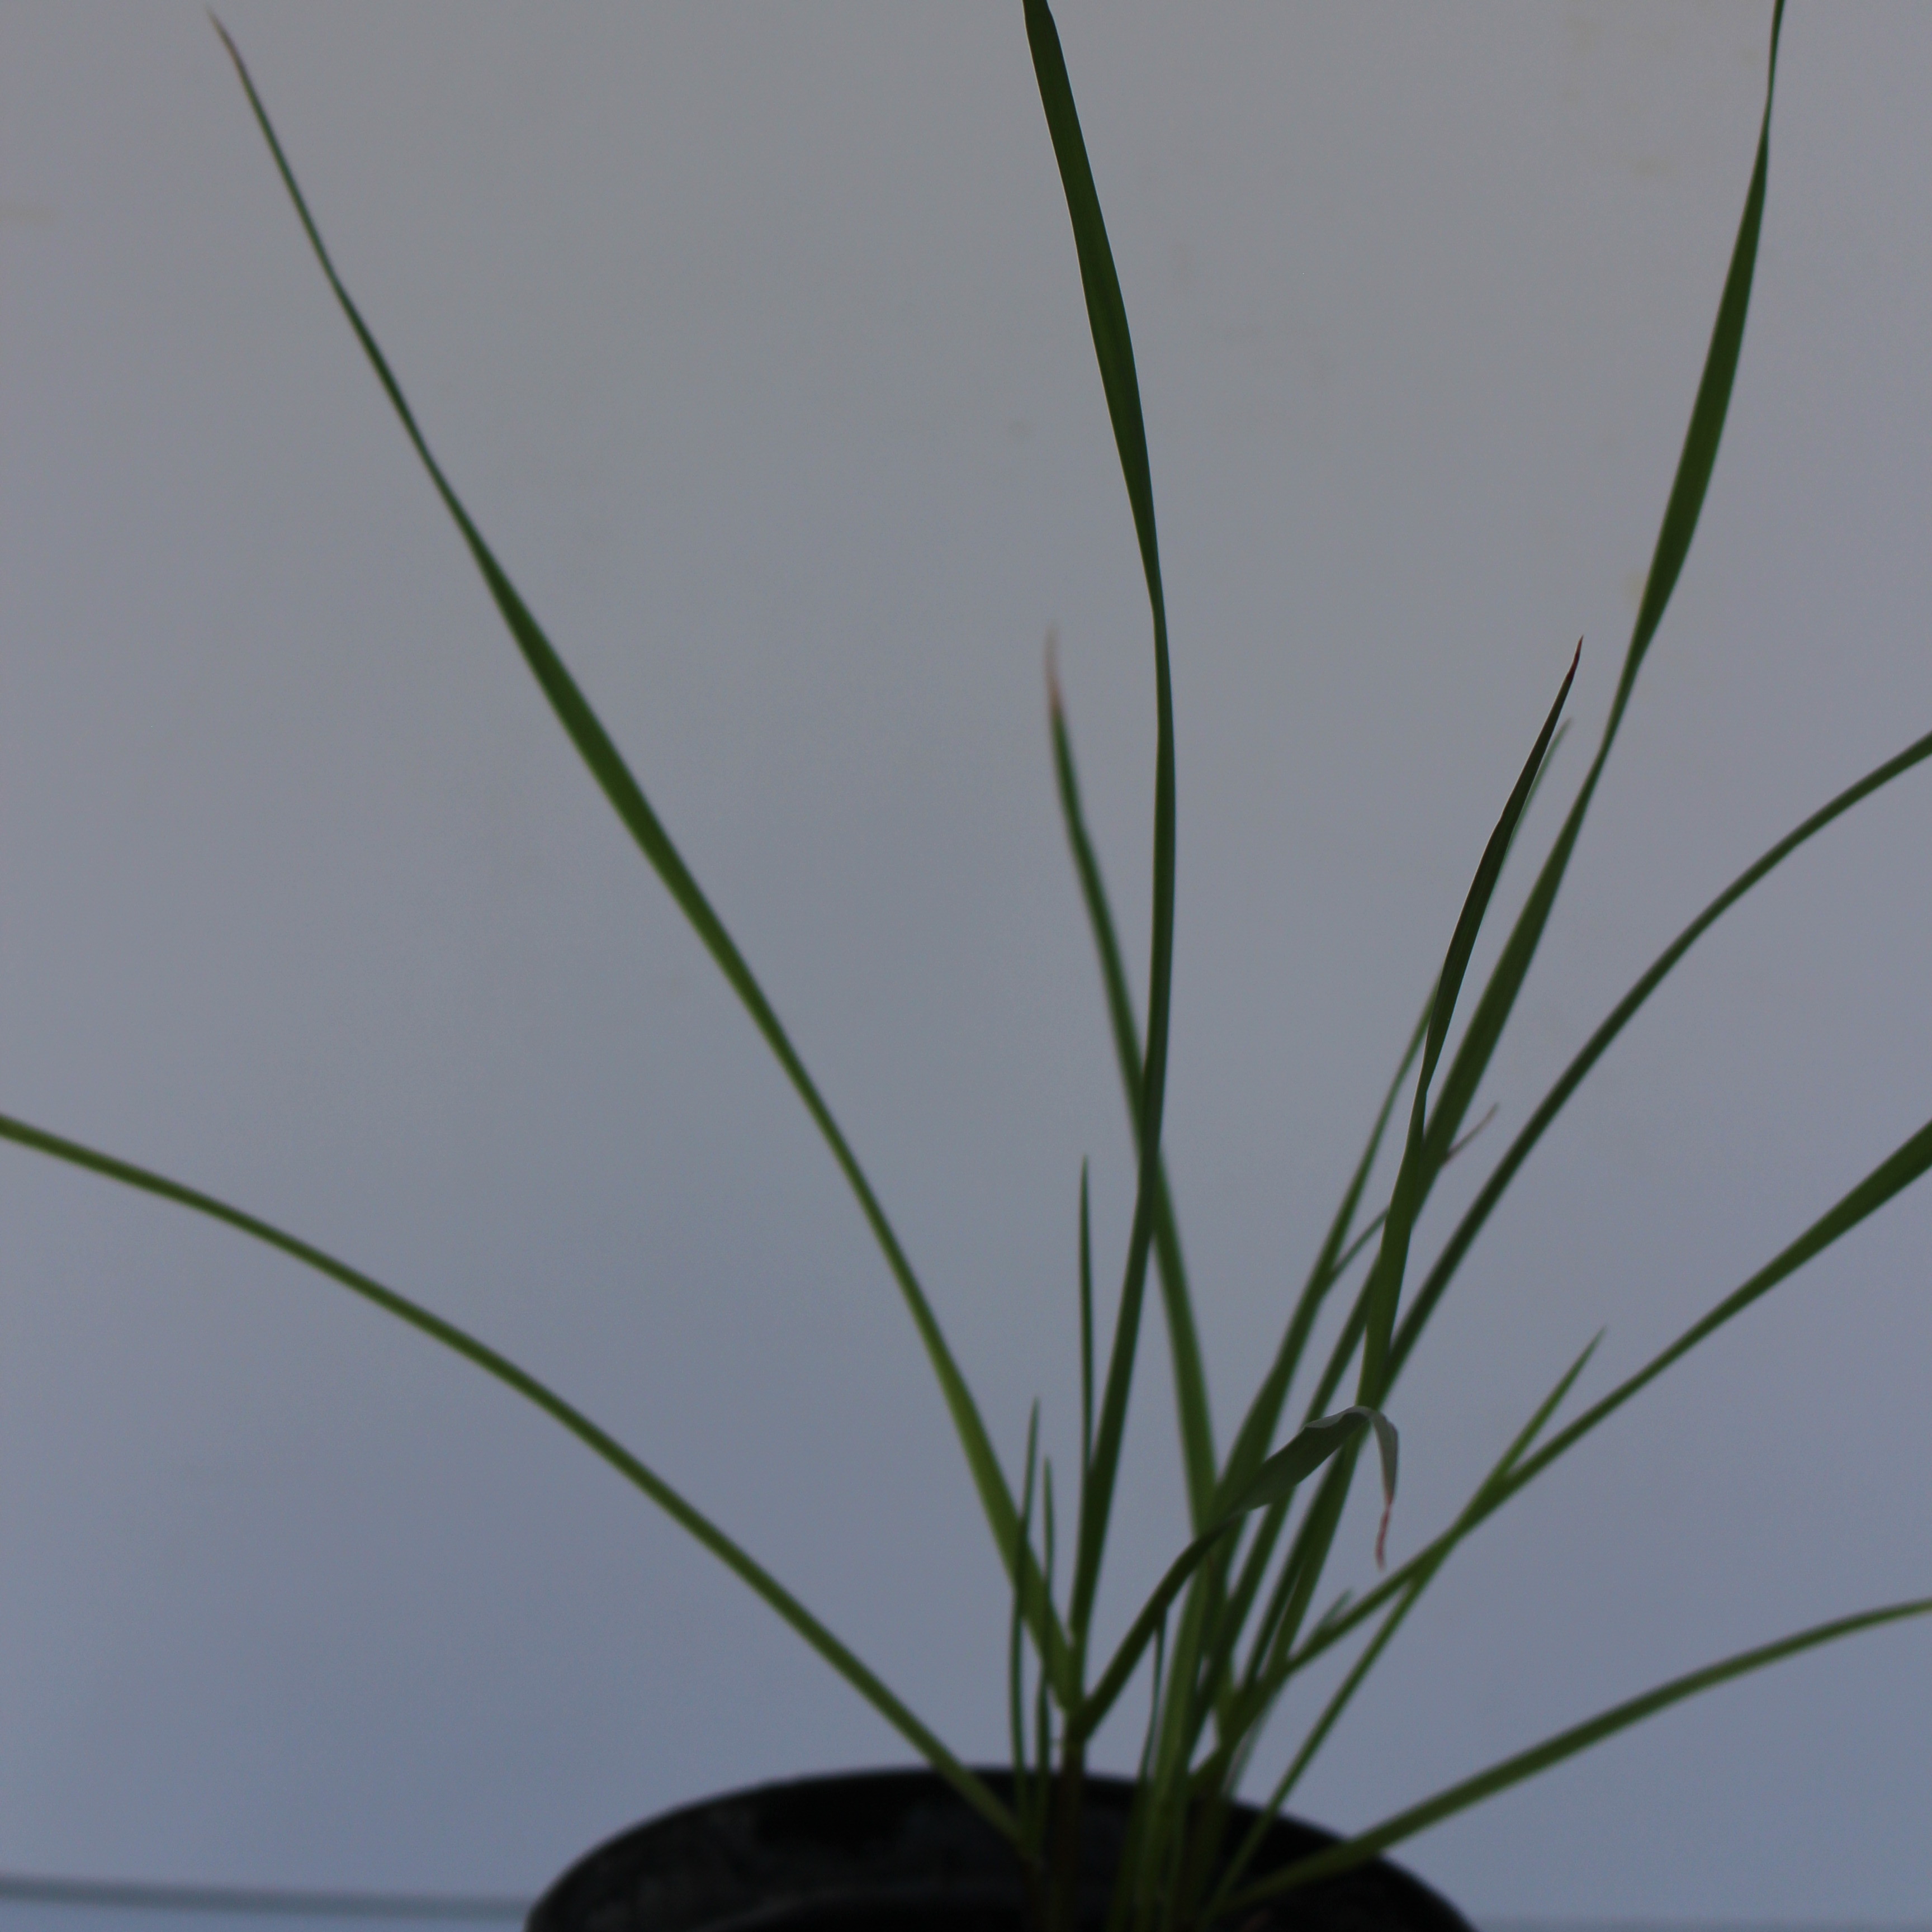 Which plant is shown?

Lolium multiflorum
